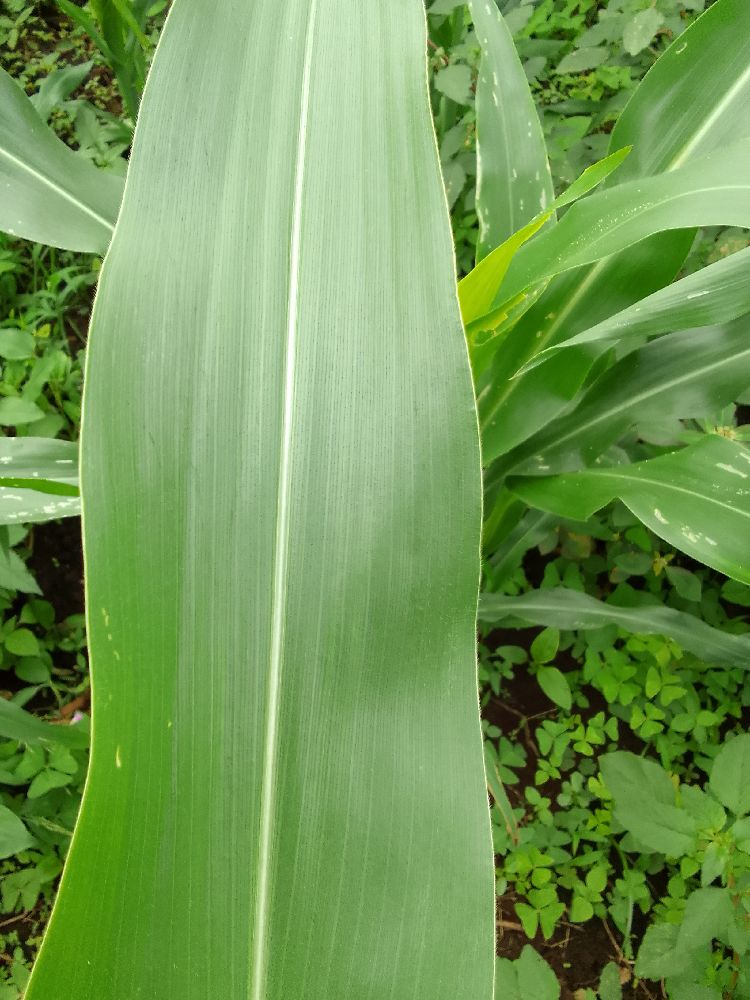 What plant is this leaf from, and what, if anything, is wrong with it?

maize, healthy
